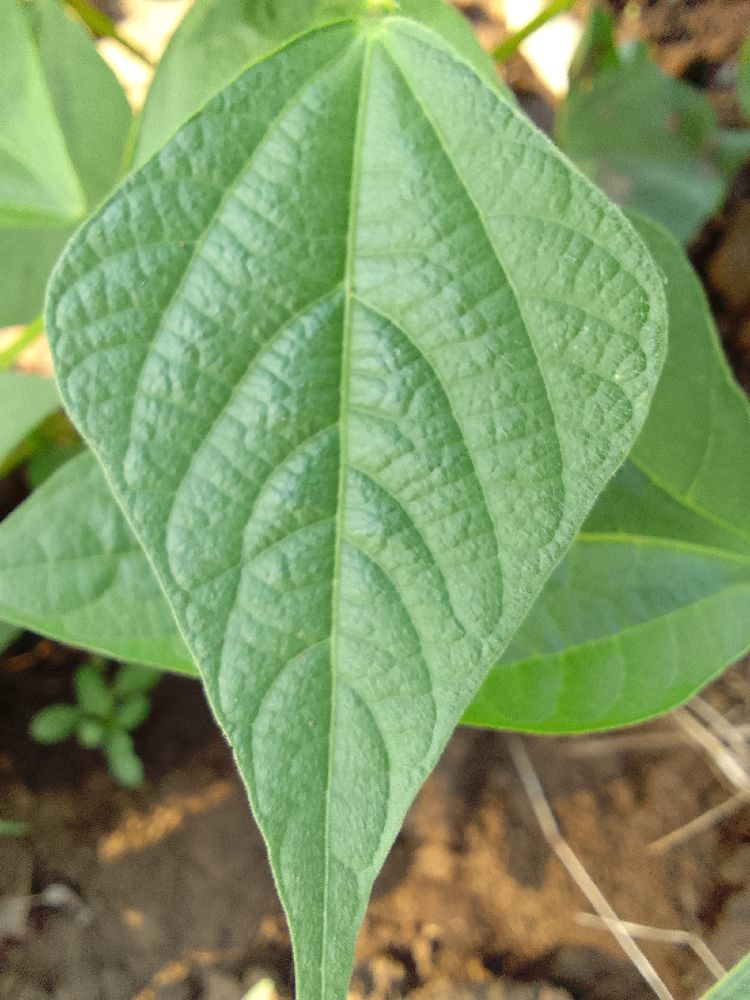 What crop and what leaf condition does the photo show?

common bean, healthy
